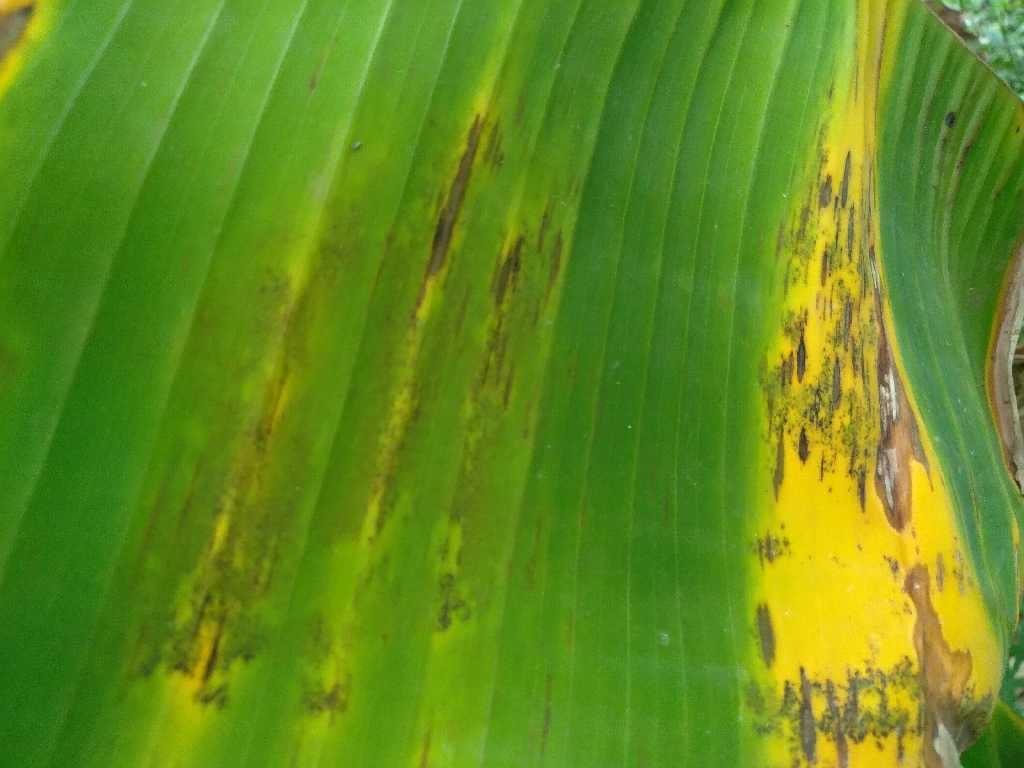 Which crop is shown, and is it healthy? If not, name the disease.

banana, black sigatoka
